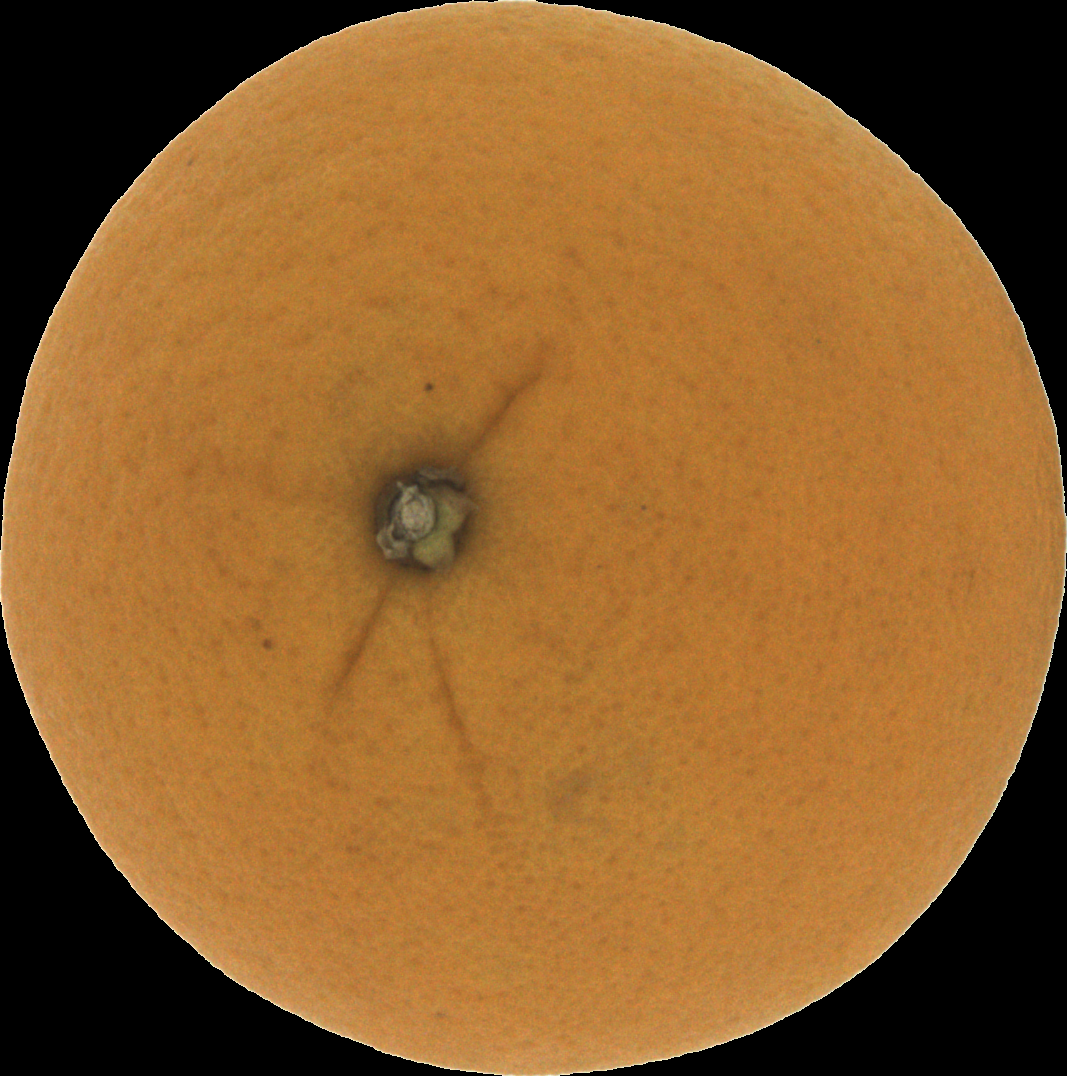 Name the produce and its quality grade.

orange, good
